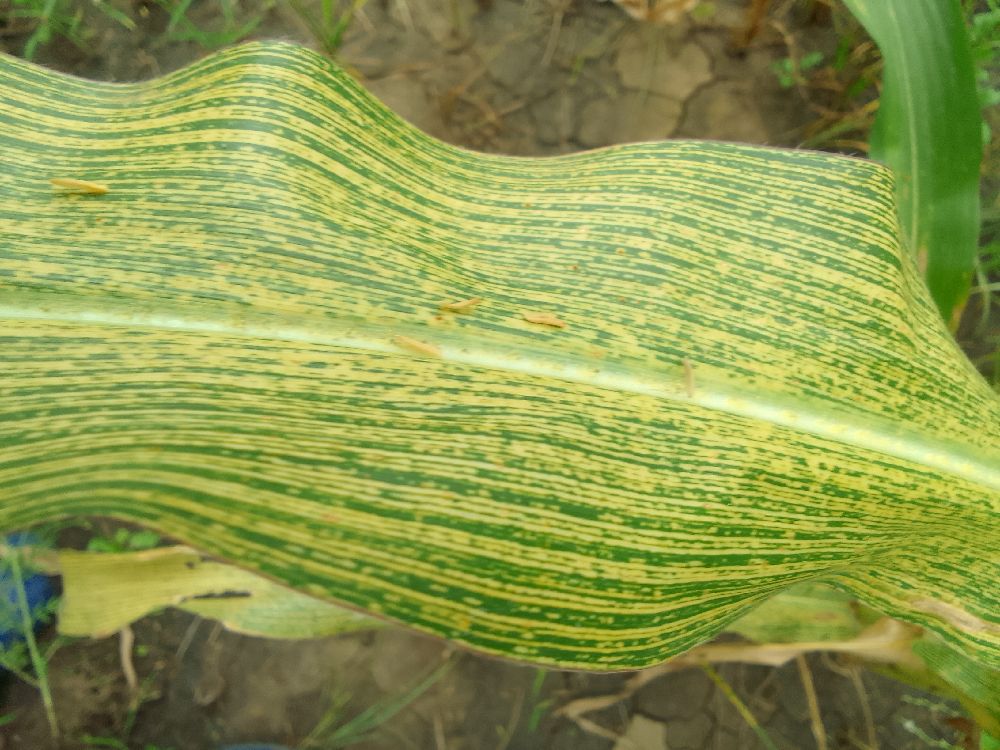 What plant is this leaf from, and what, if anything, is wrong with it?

maize, maize streak virus
